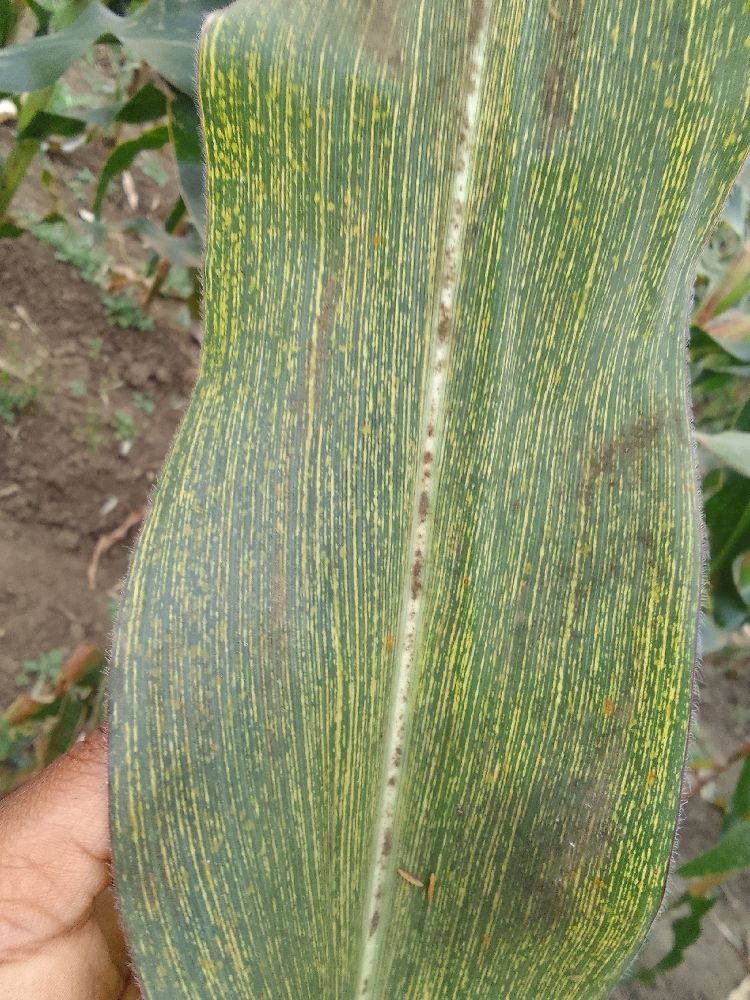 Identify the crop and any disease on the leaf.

maize, maize streak virus
